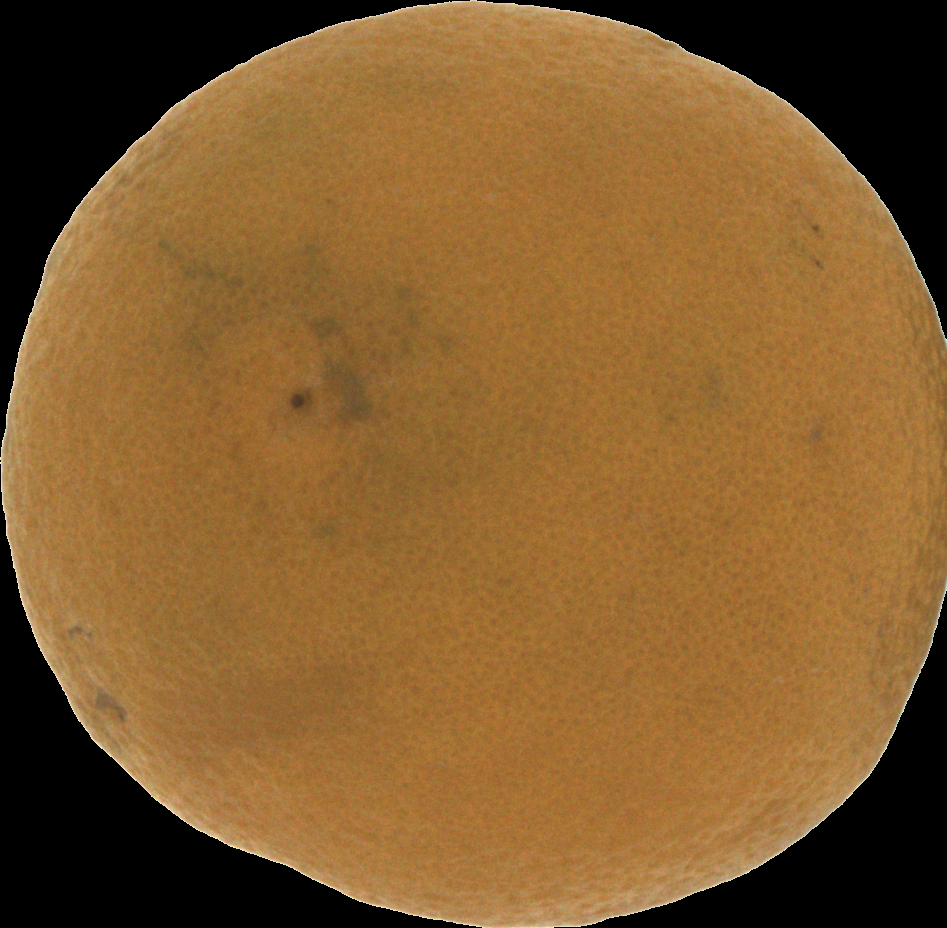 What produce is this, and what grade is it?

orange, bad
